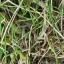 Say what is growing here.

grass
